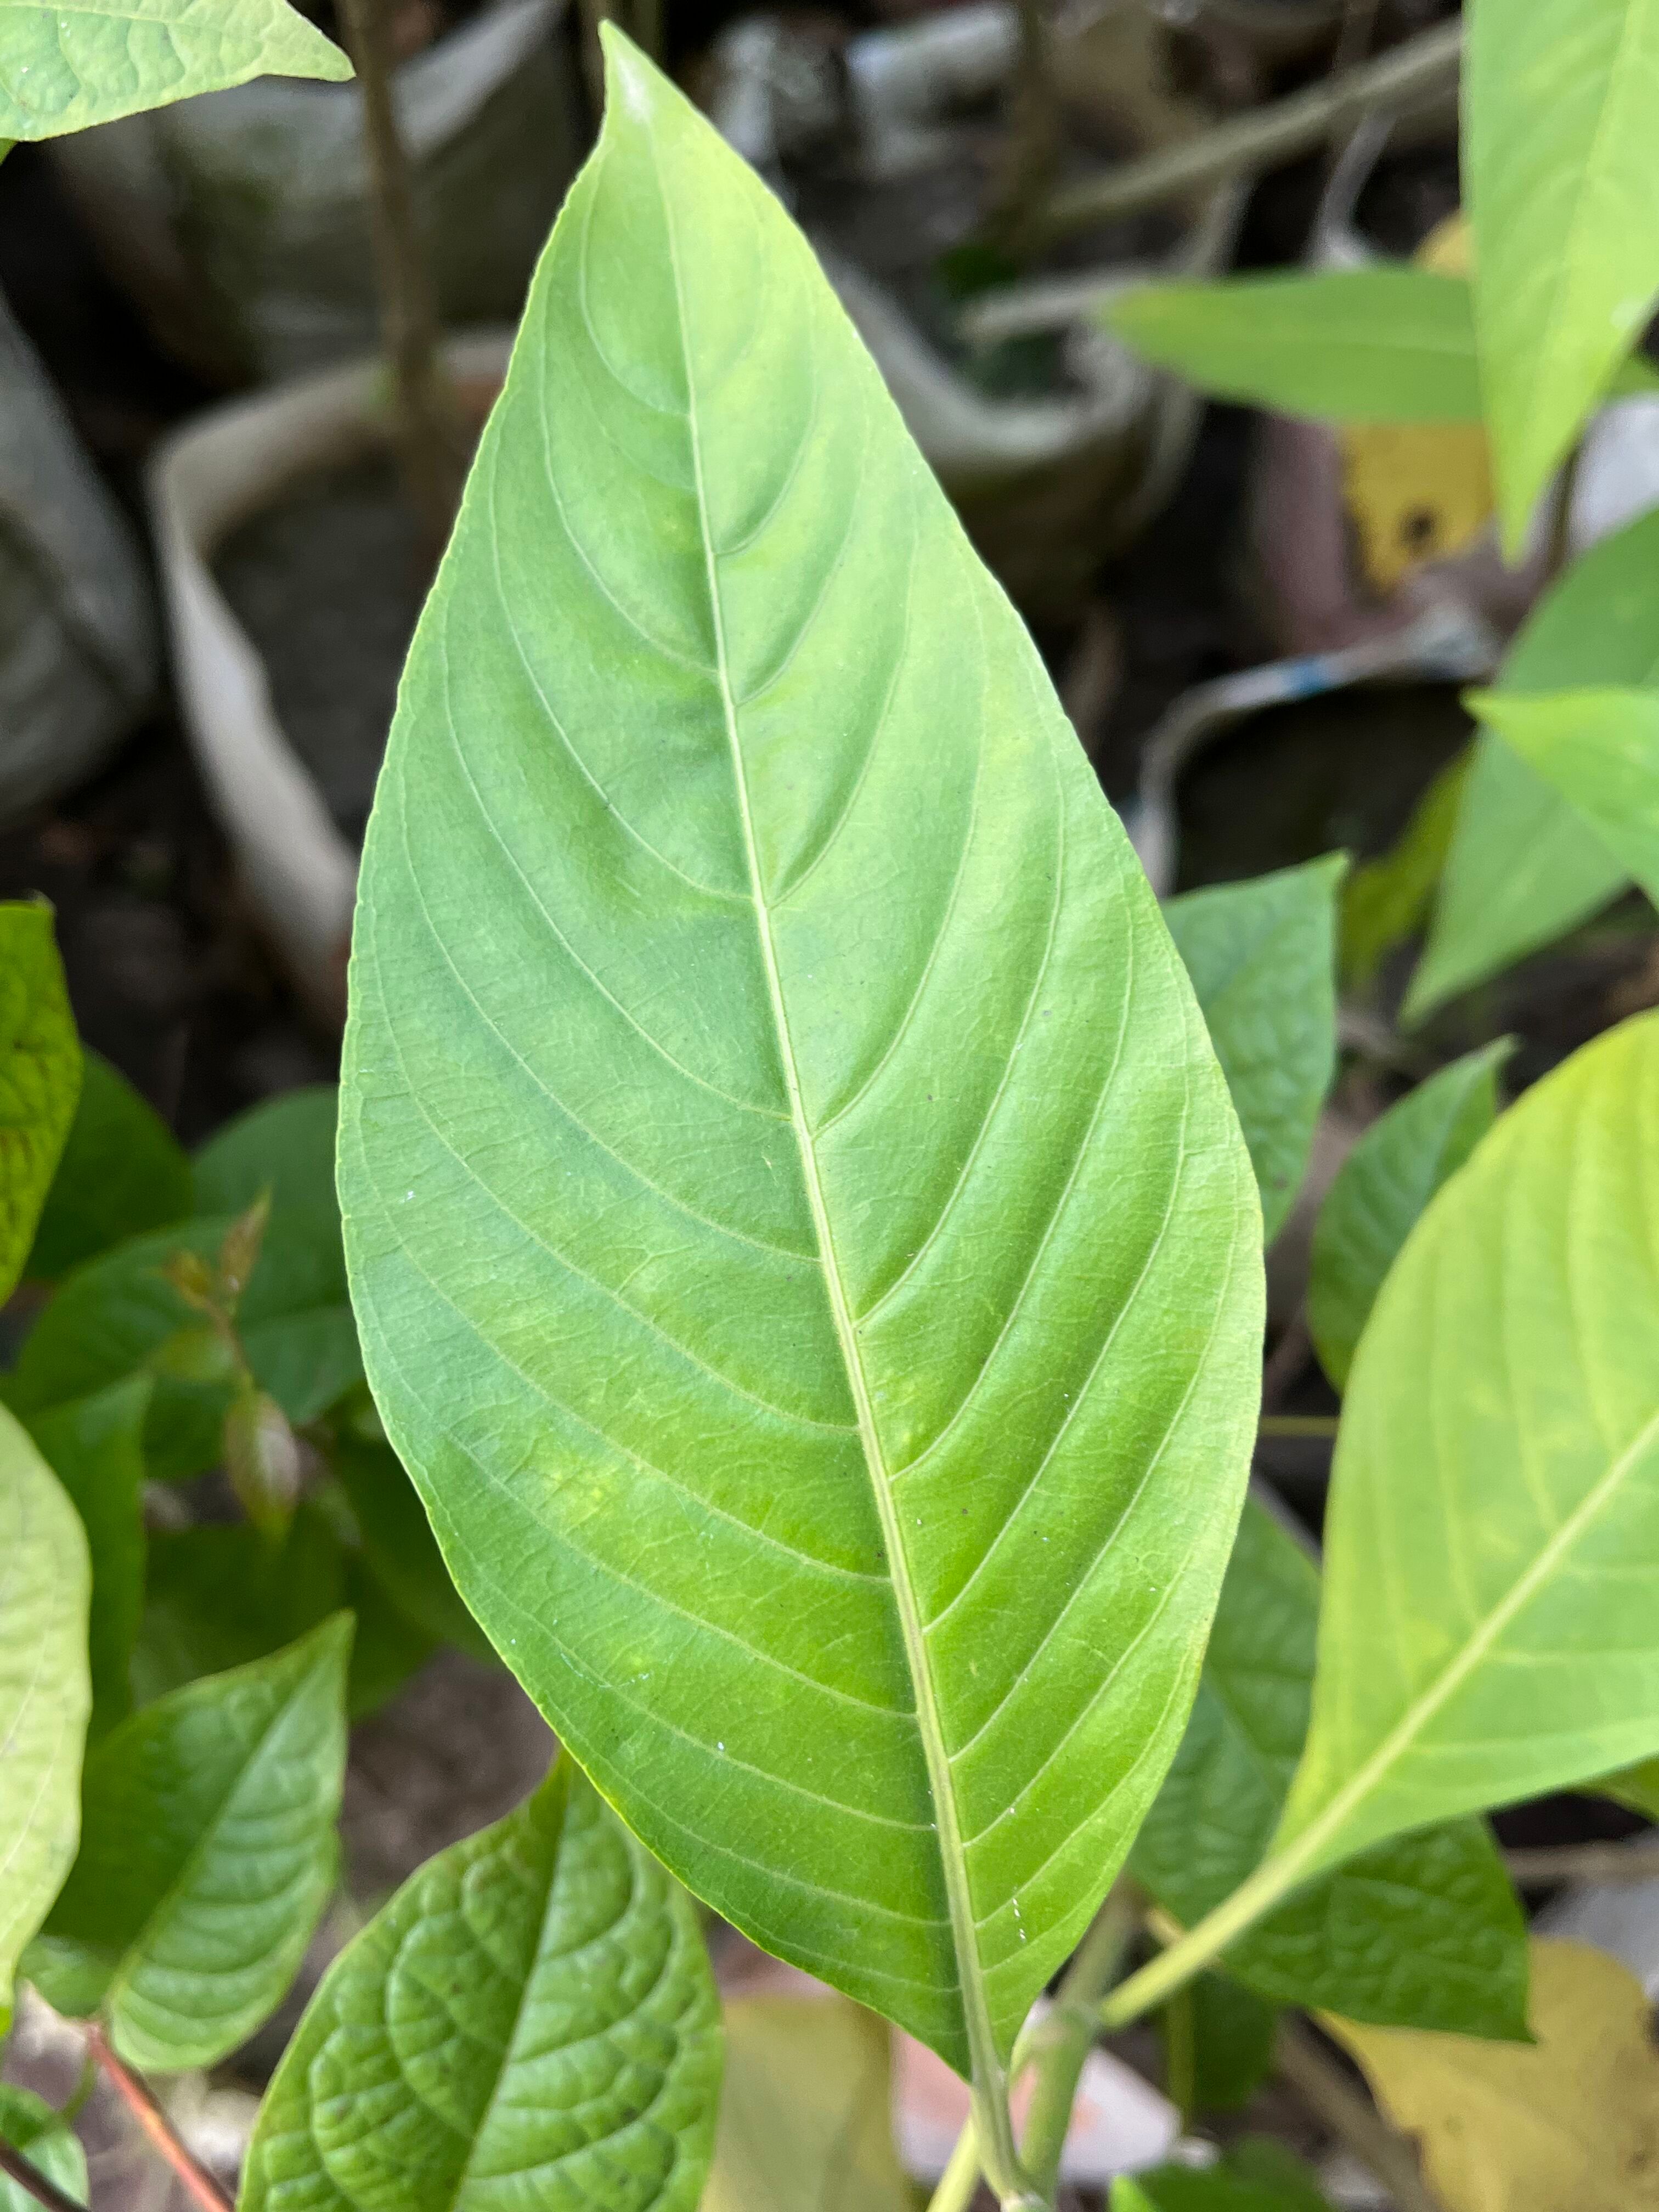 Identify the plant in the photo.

vasaka
